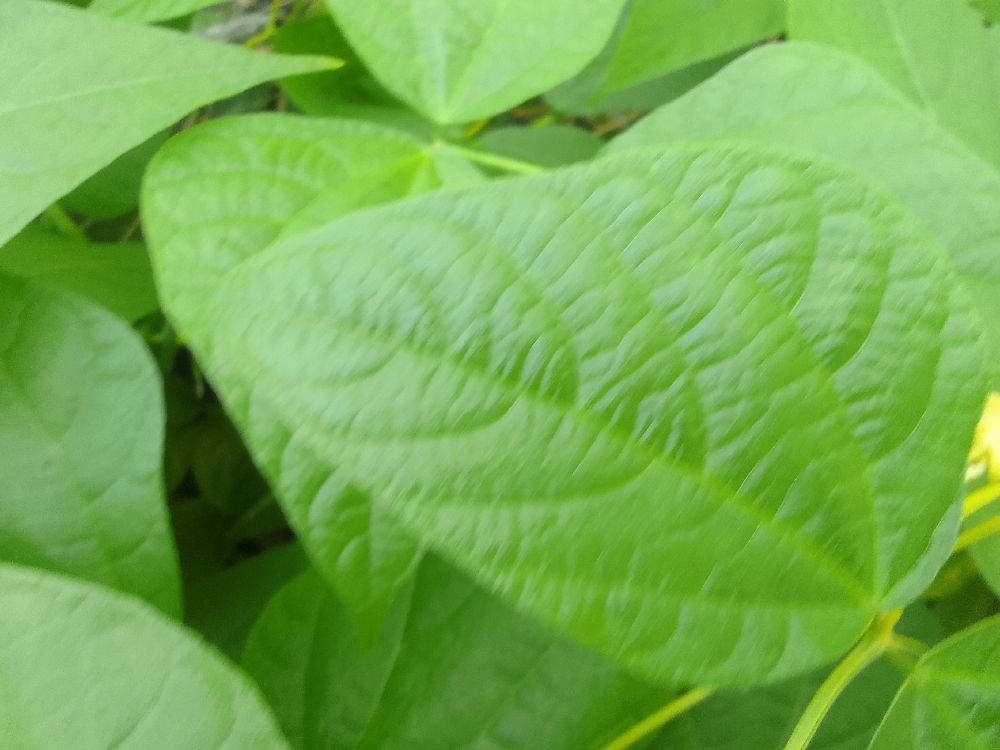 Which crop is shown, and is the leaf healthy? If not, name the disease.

common bean, healthy
